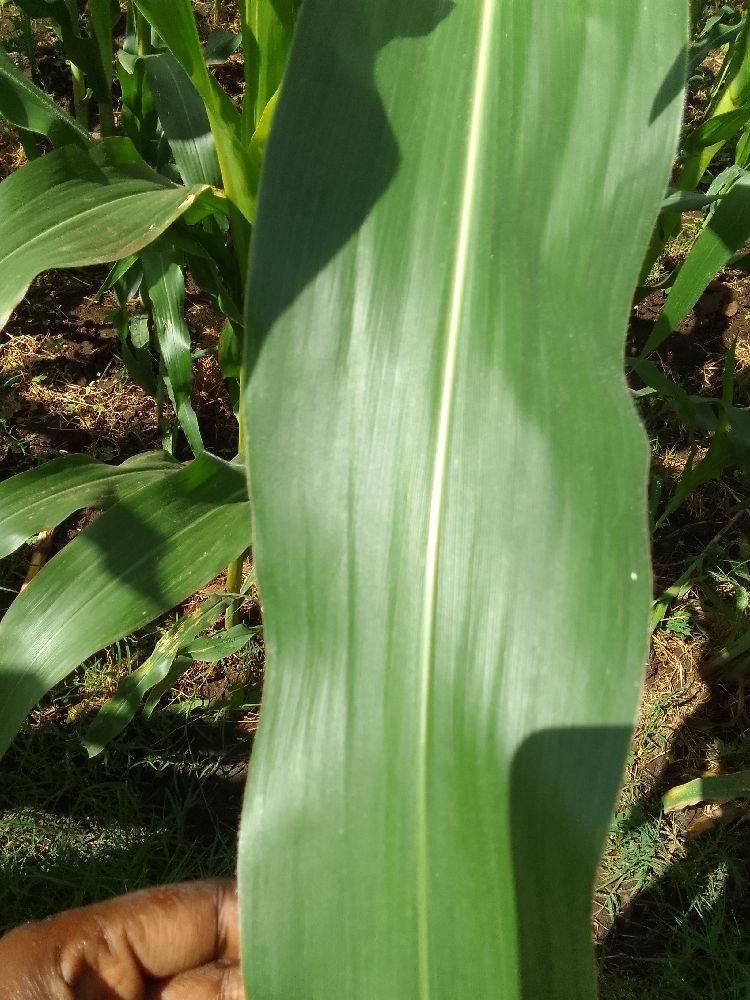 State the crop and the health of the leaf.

maize, healthy
